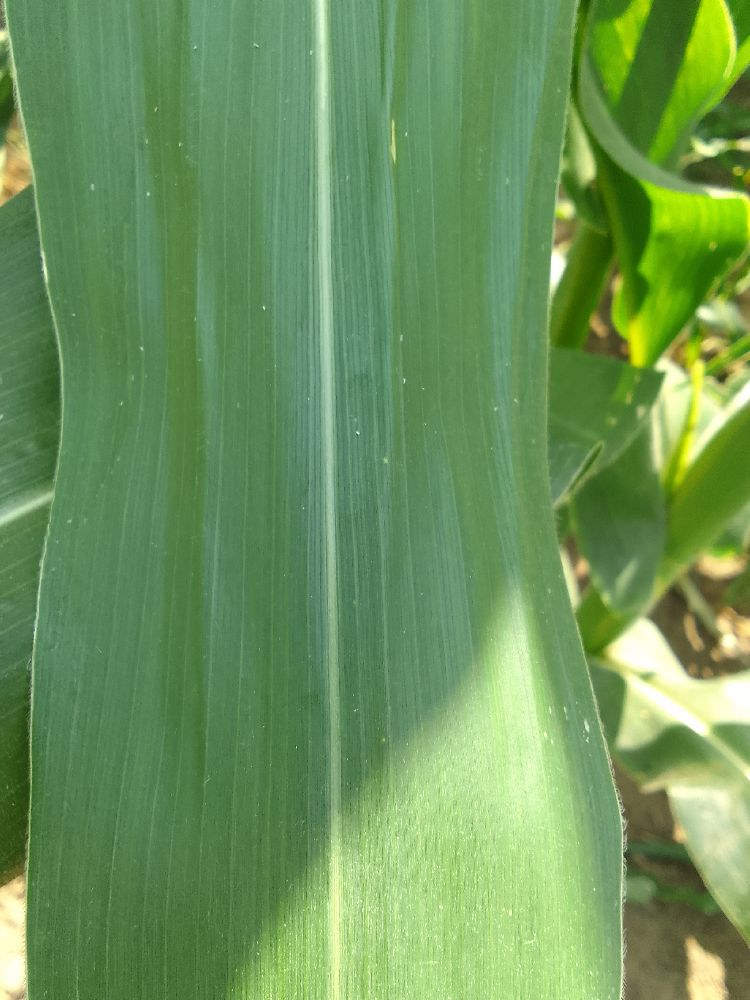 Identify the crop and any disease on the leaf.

maize, healthy
